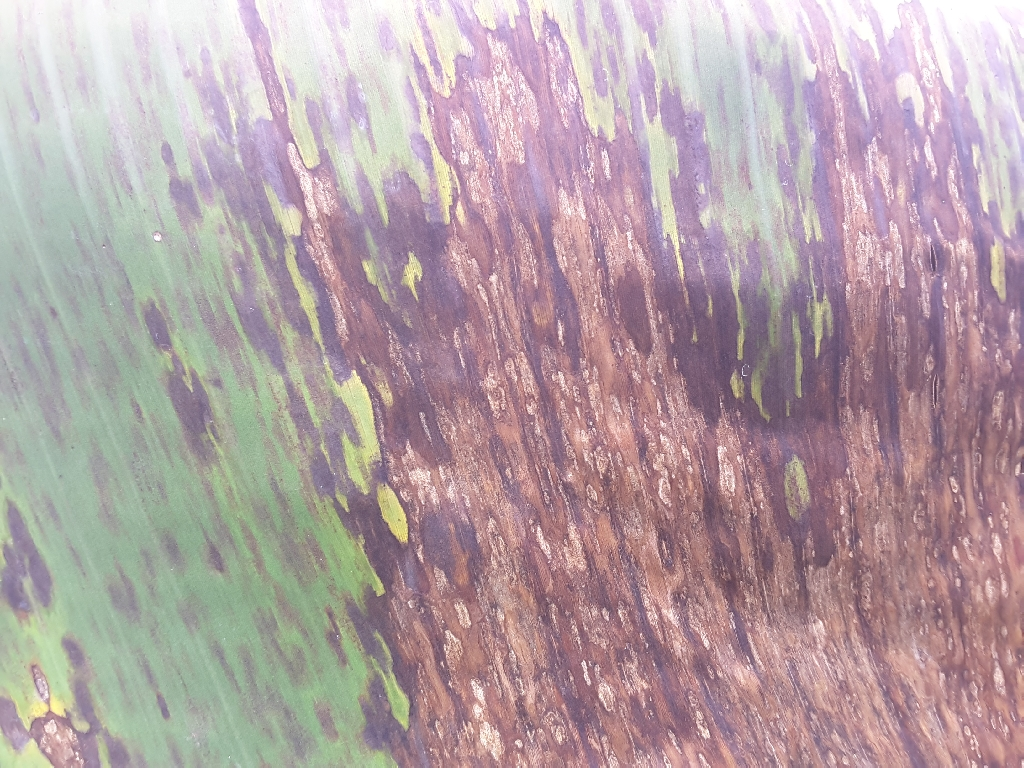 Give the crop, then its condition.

banana, black sigatoka
